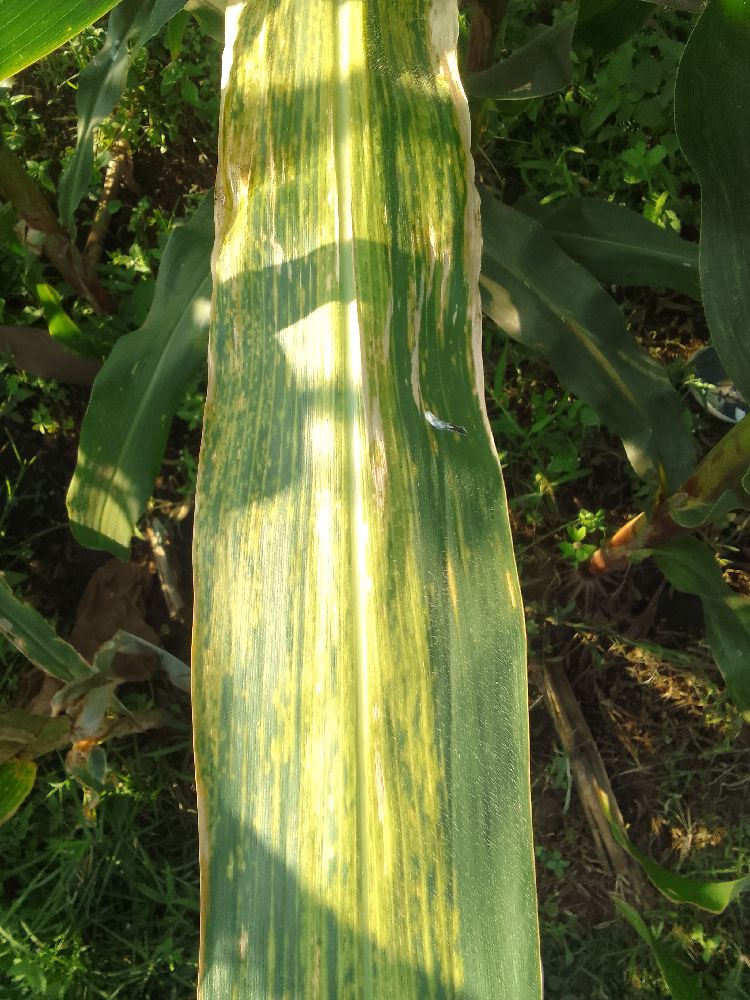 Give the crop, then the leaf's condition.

maize, maize lethal necrosis
